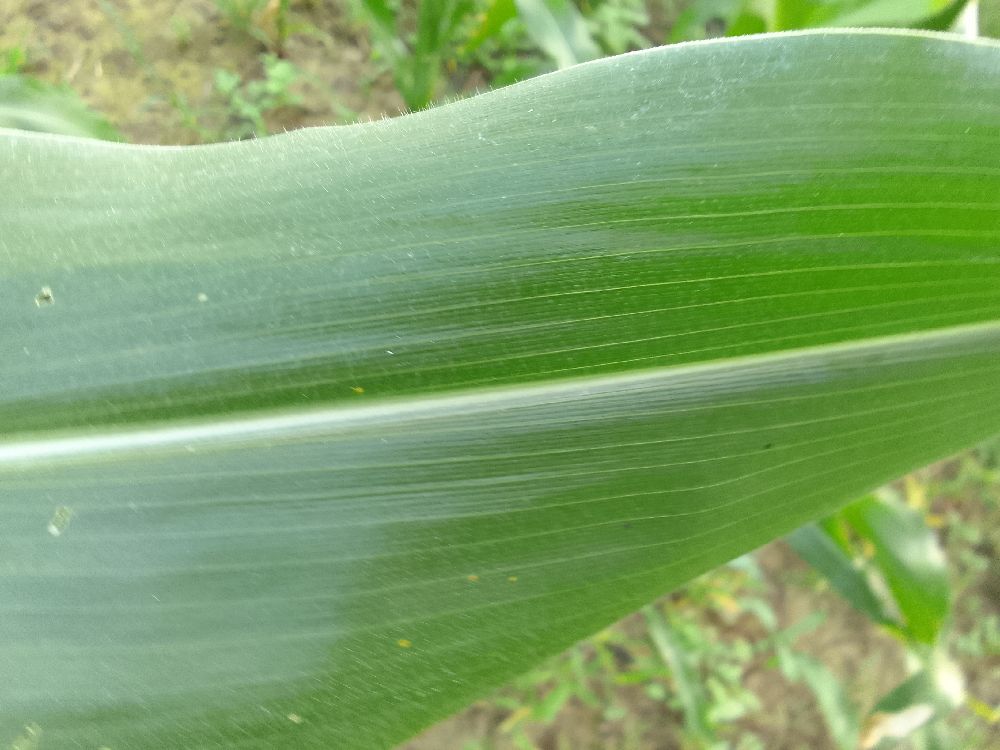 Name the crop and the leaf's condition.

maize, healthy
